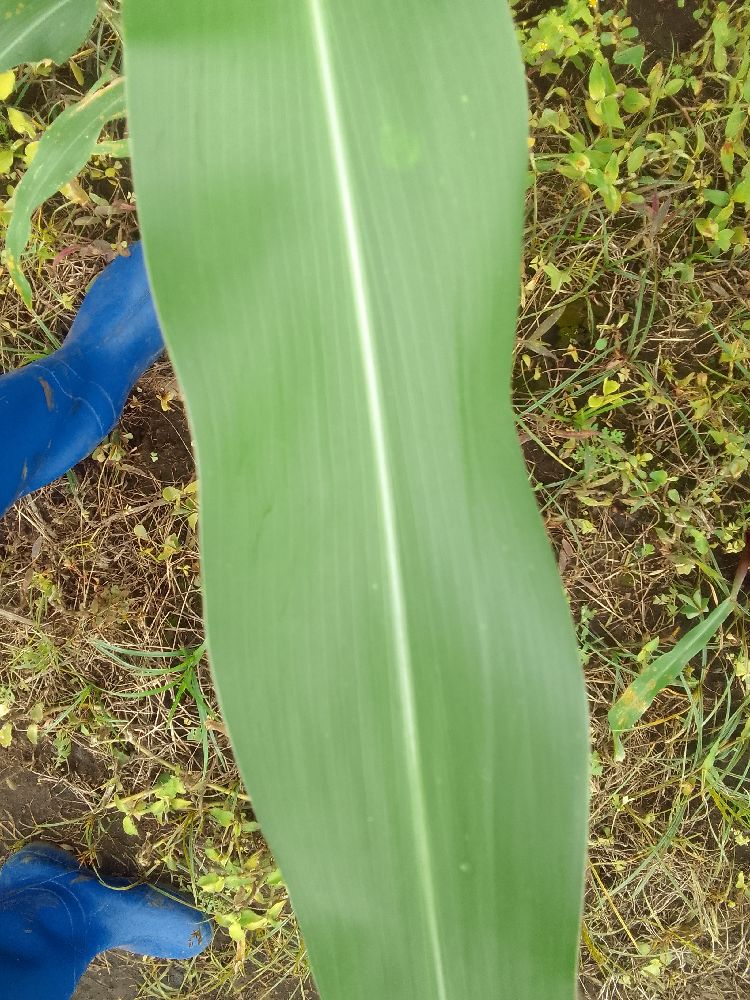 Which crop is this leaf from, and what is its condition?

maize, healthy
